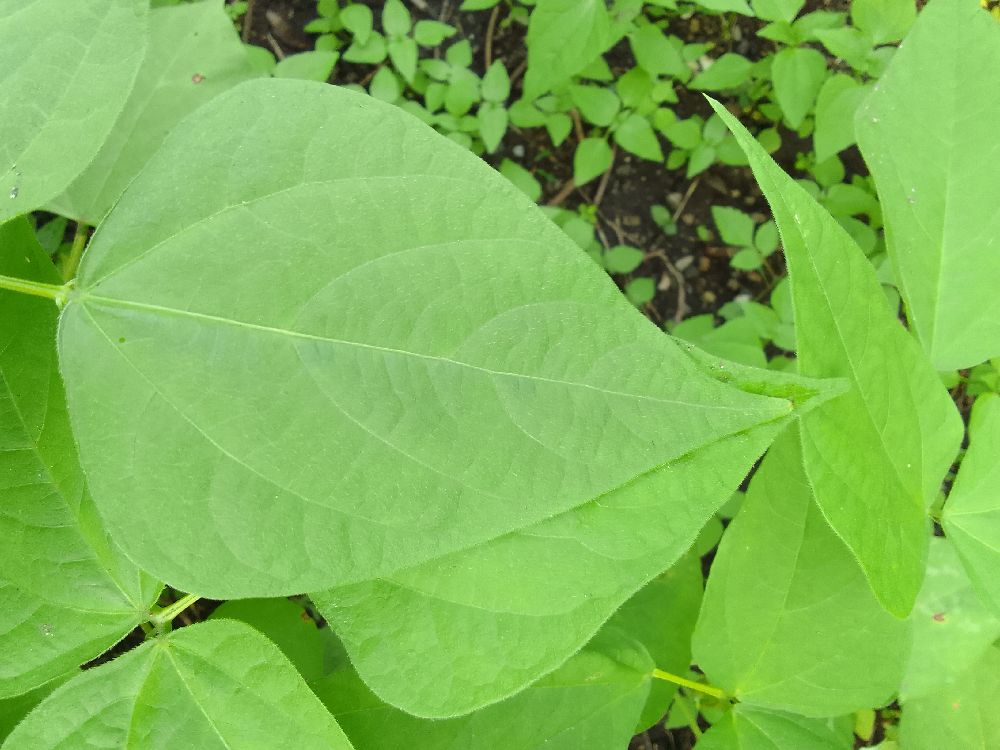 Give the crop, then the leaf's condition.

common bean, healthy
